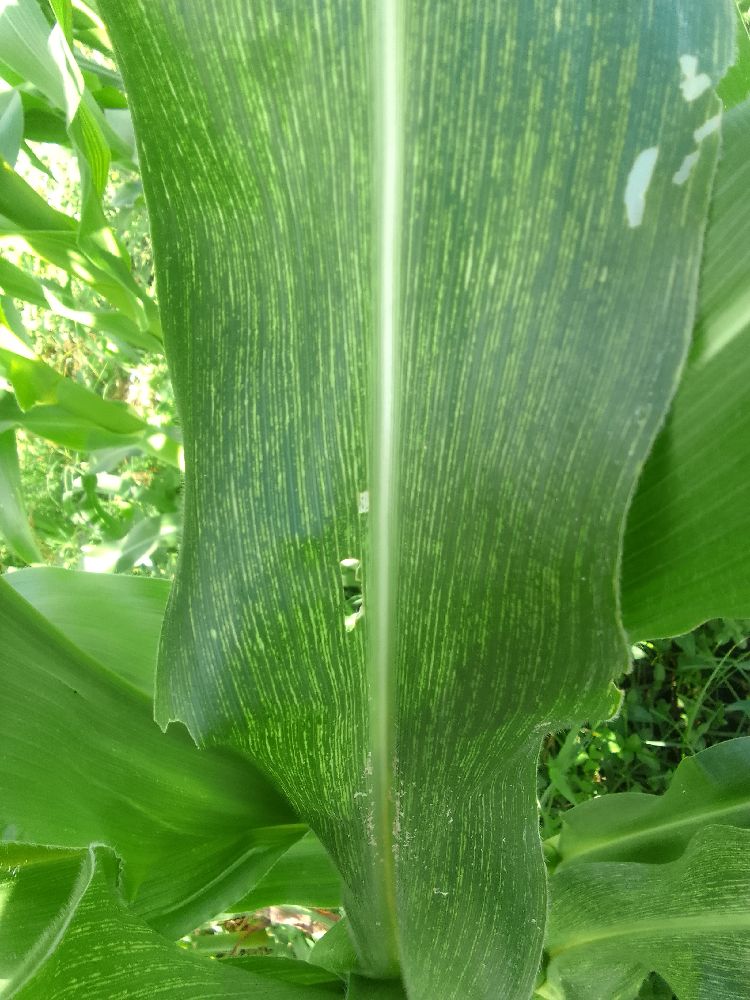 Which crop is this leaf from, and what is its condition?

maize, maize streak virus
